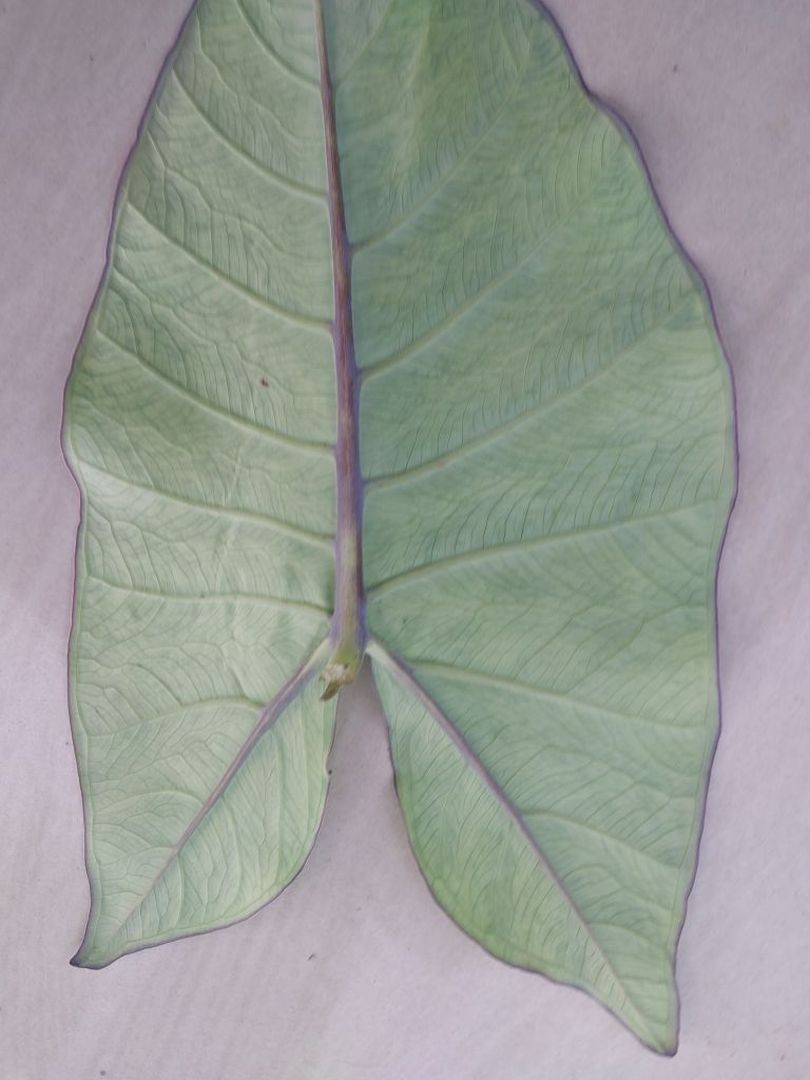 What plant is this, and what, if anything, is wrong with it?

taro, mosaic
